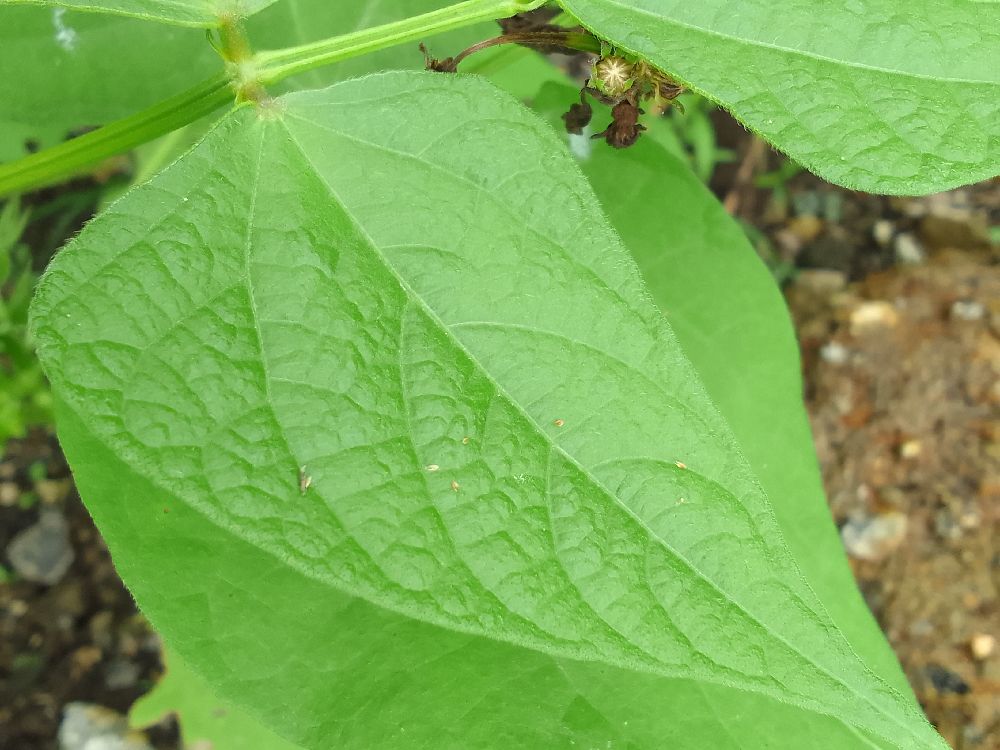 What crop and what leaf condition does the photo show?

common bean, healthy
